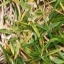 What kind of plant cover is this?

grass
